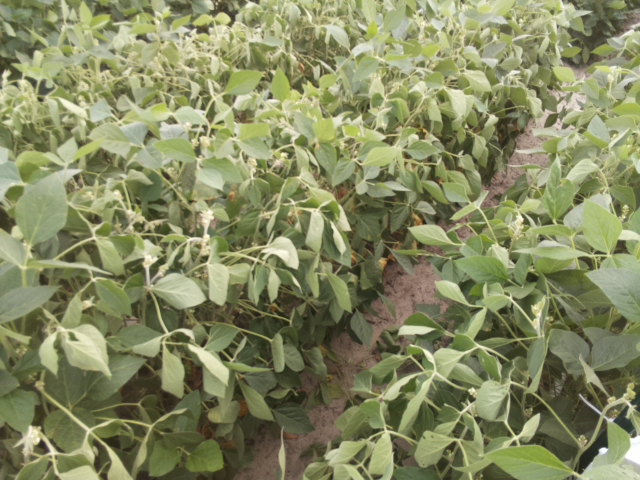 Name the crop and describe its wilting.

soybean, moderate turgor loss in upper canopy
